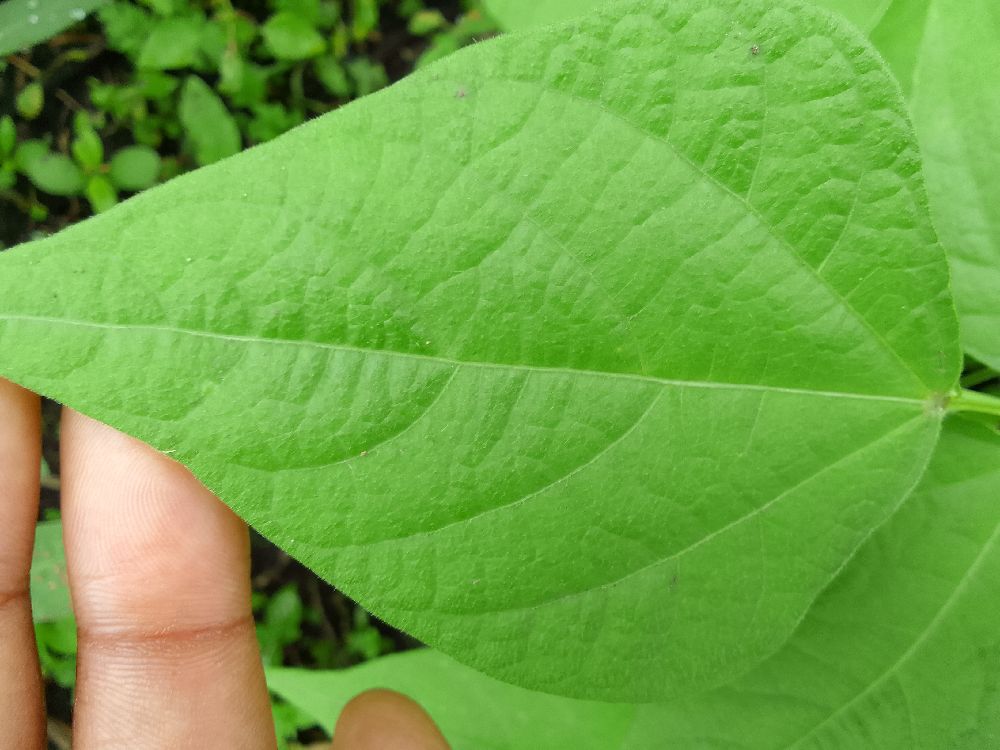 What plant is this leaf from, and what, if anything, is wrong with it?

common bean, healthy
